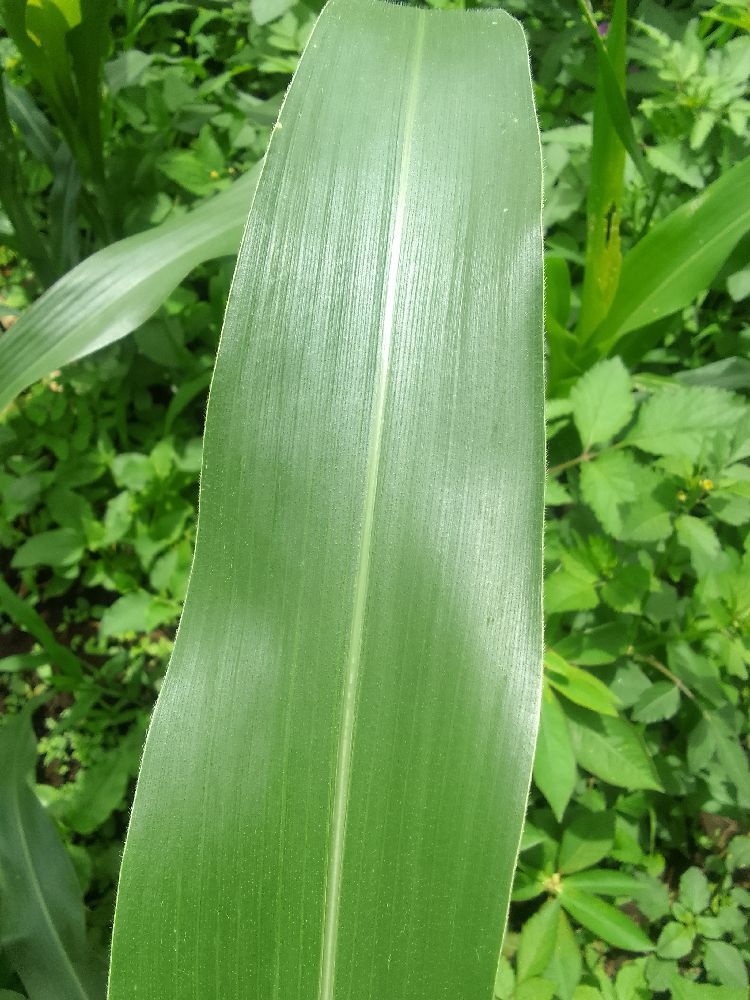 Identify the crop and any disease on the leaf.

maize, healthy
